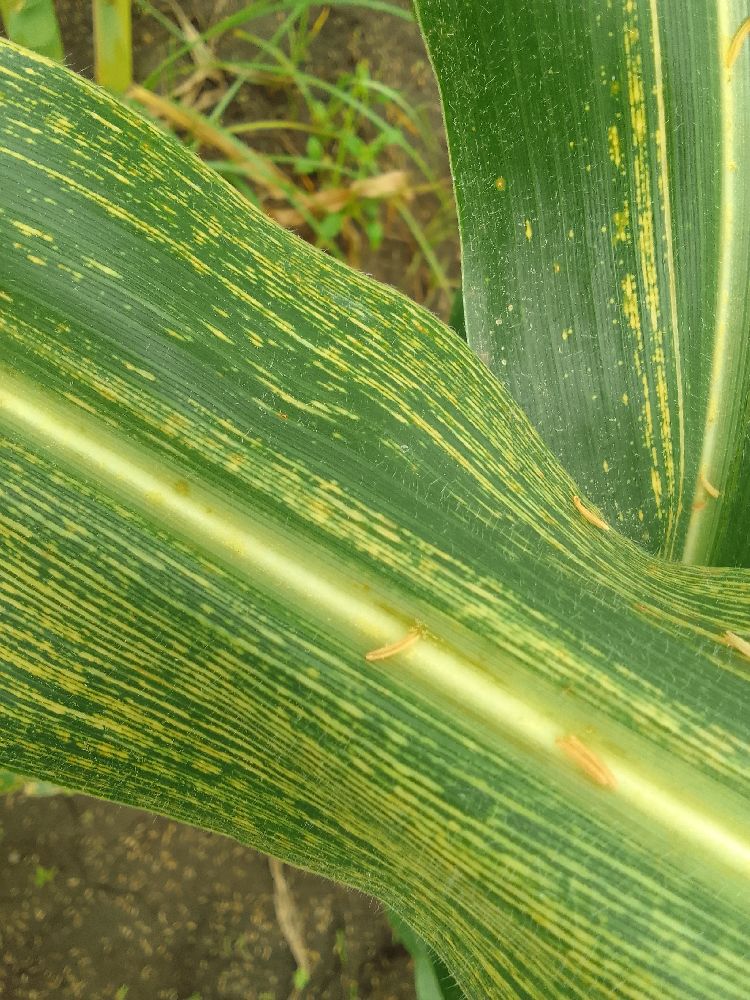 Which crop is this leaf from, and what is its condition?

maize, maize streak virus
